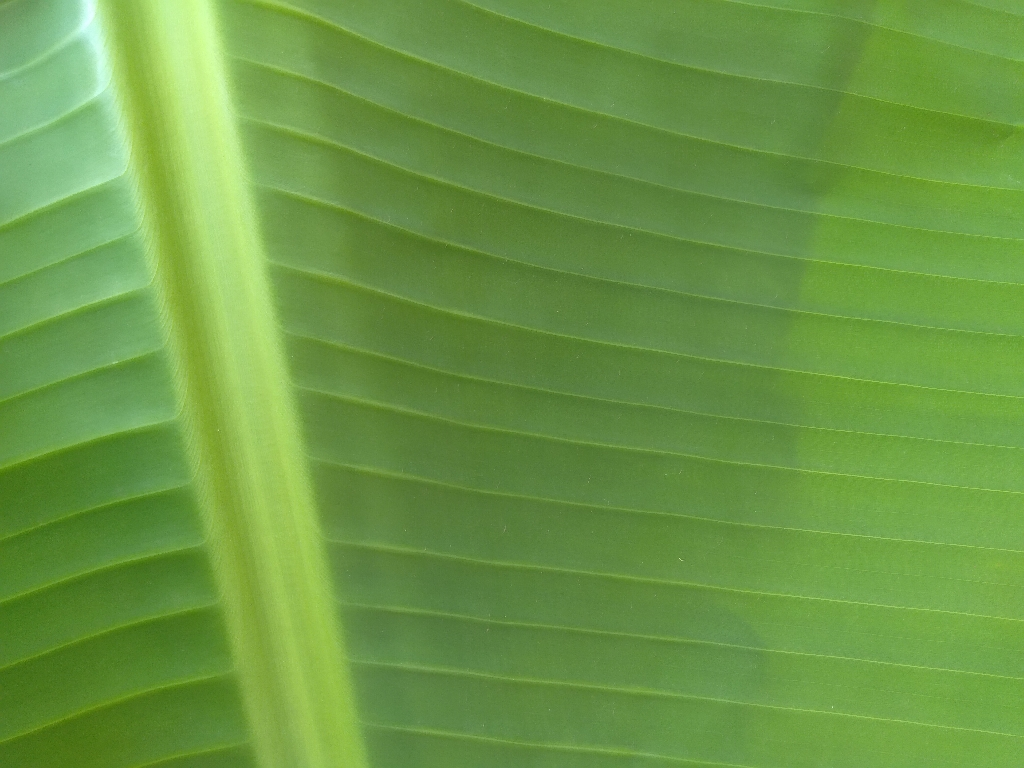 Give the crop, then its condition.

banana, healthy
